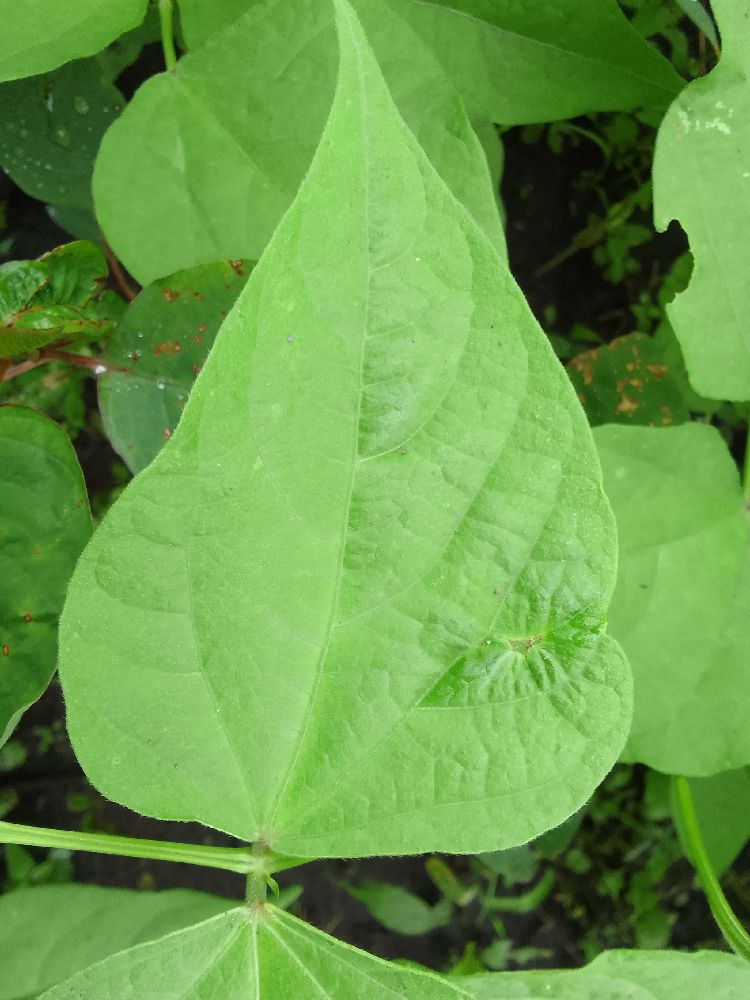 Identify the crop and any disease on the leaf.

common bean, healthy
